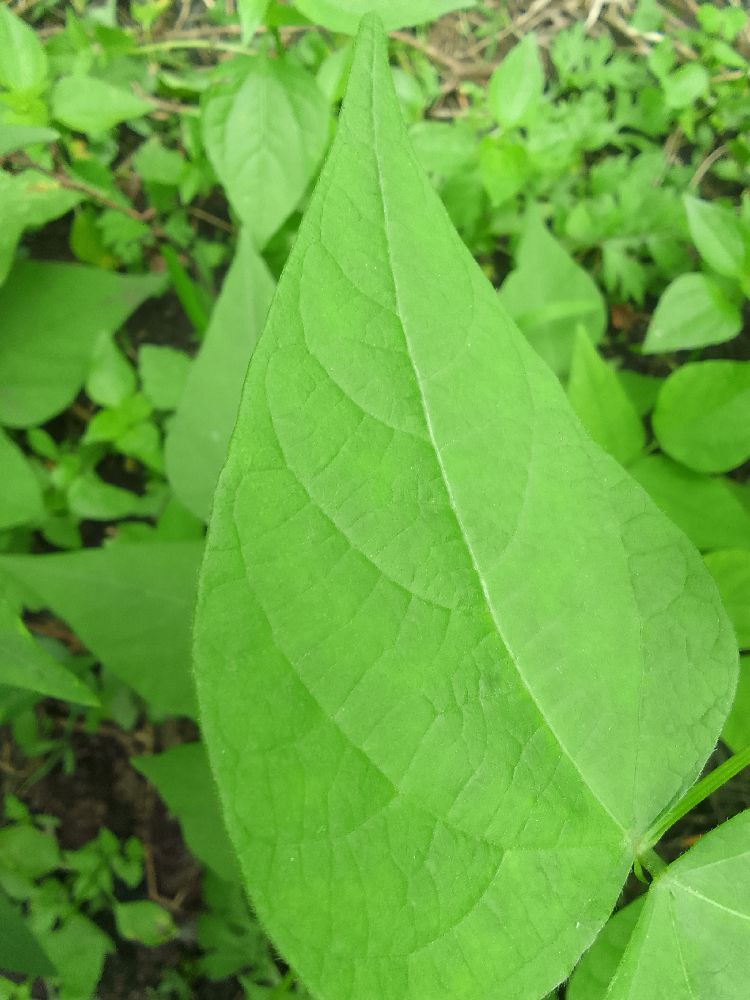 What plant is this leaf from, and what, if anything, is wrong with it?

common bean, healthy
